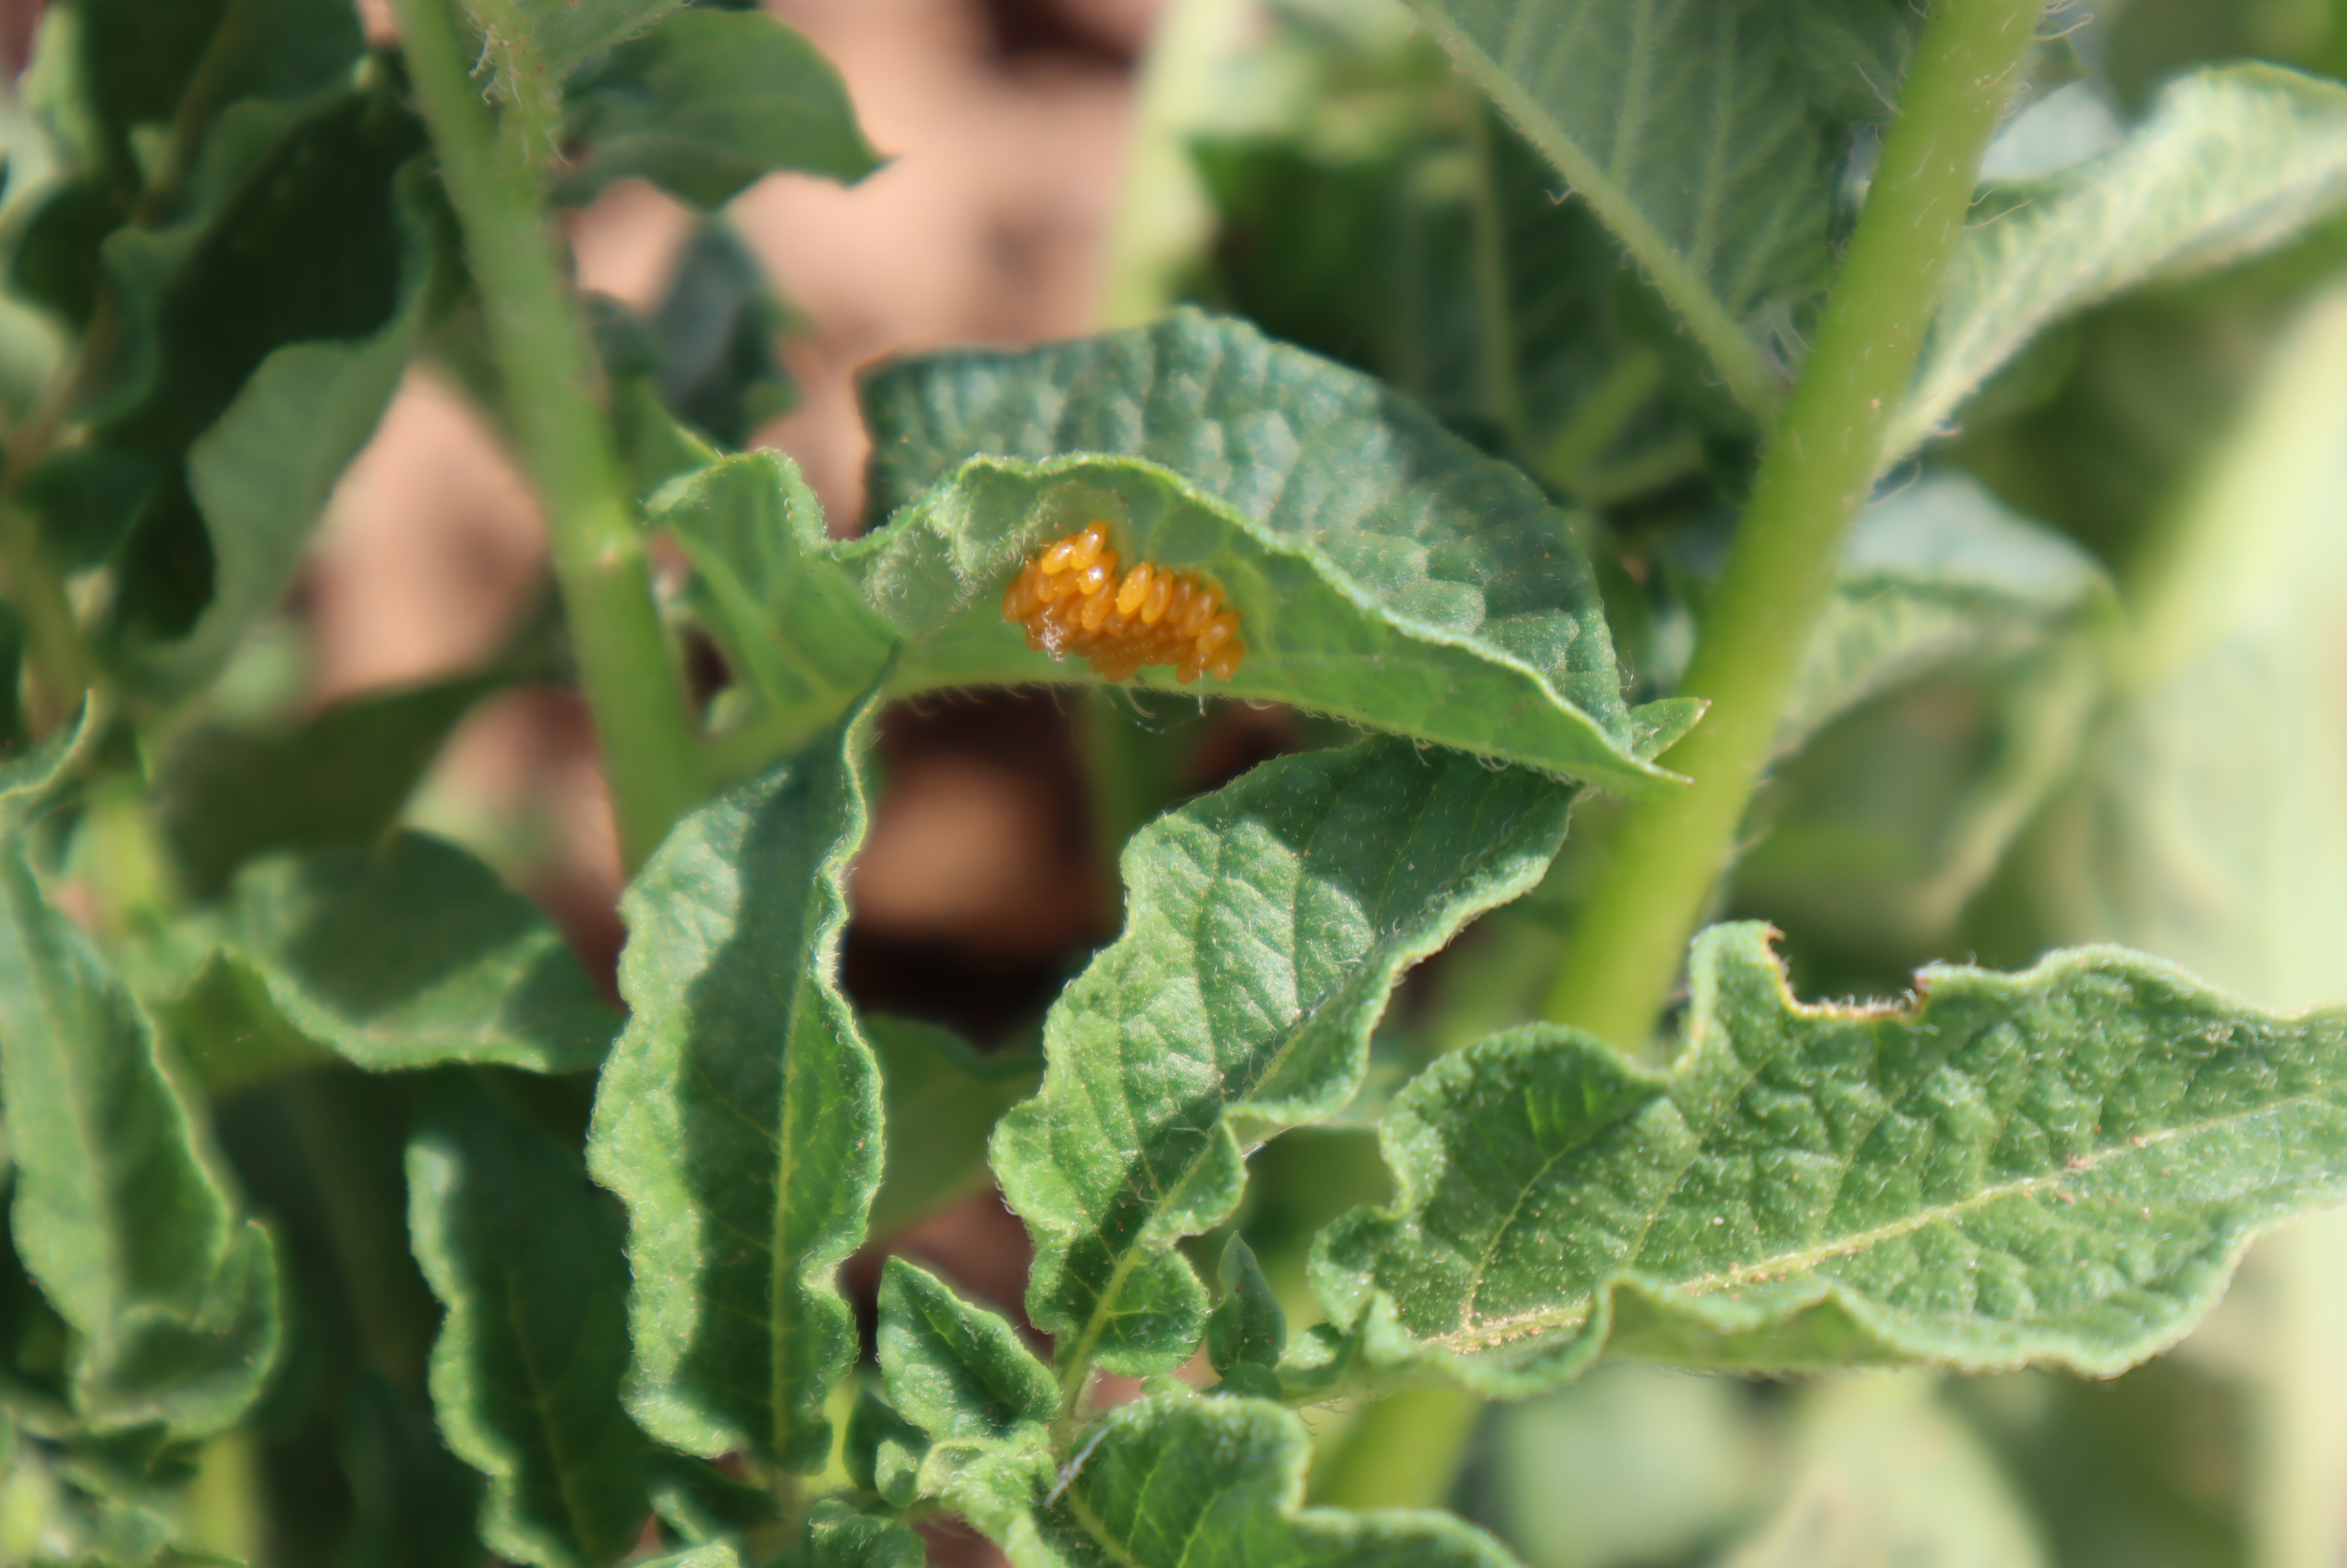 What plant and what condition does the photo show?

potato, colorado potato beetle
